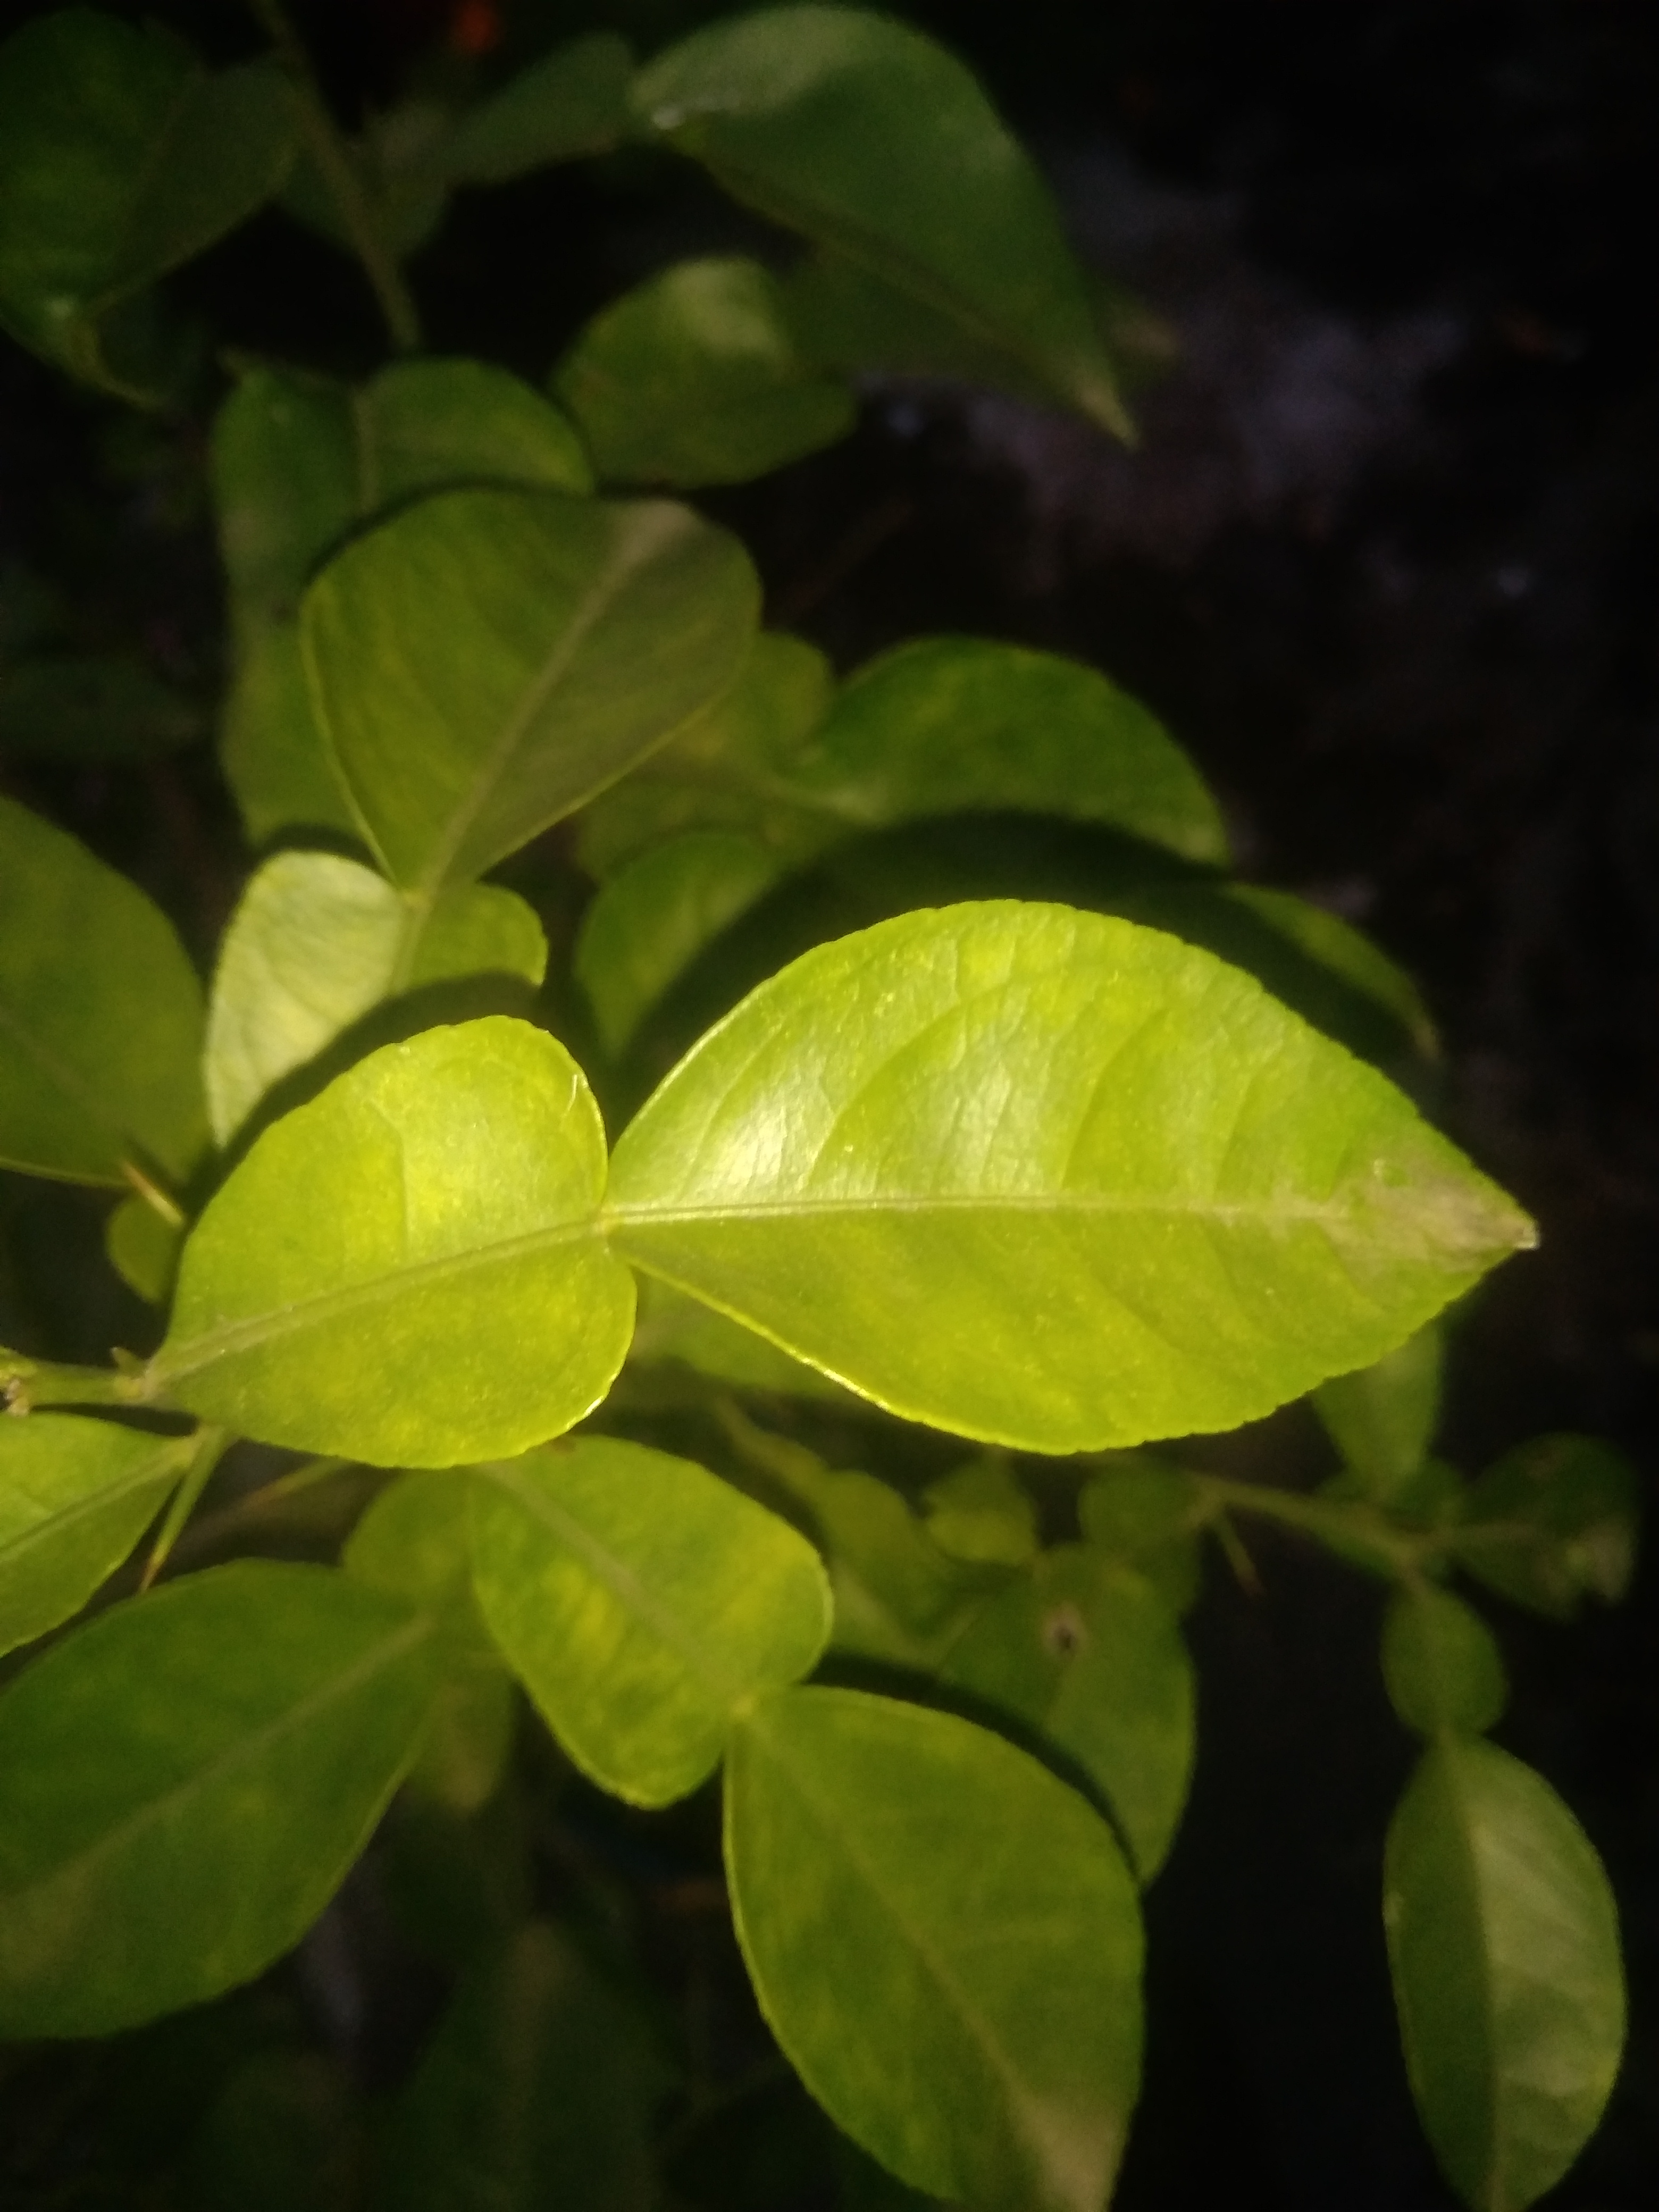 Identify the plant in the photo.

lemon
